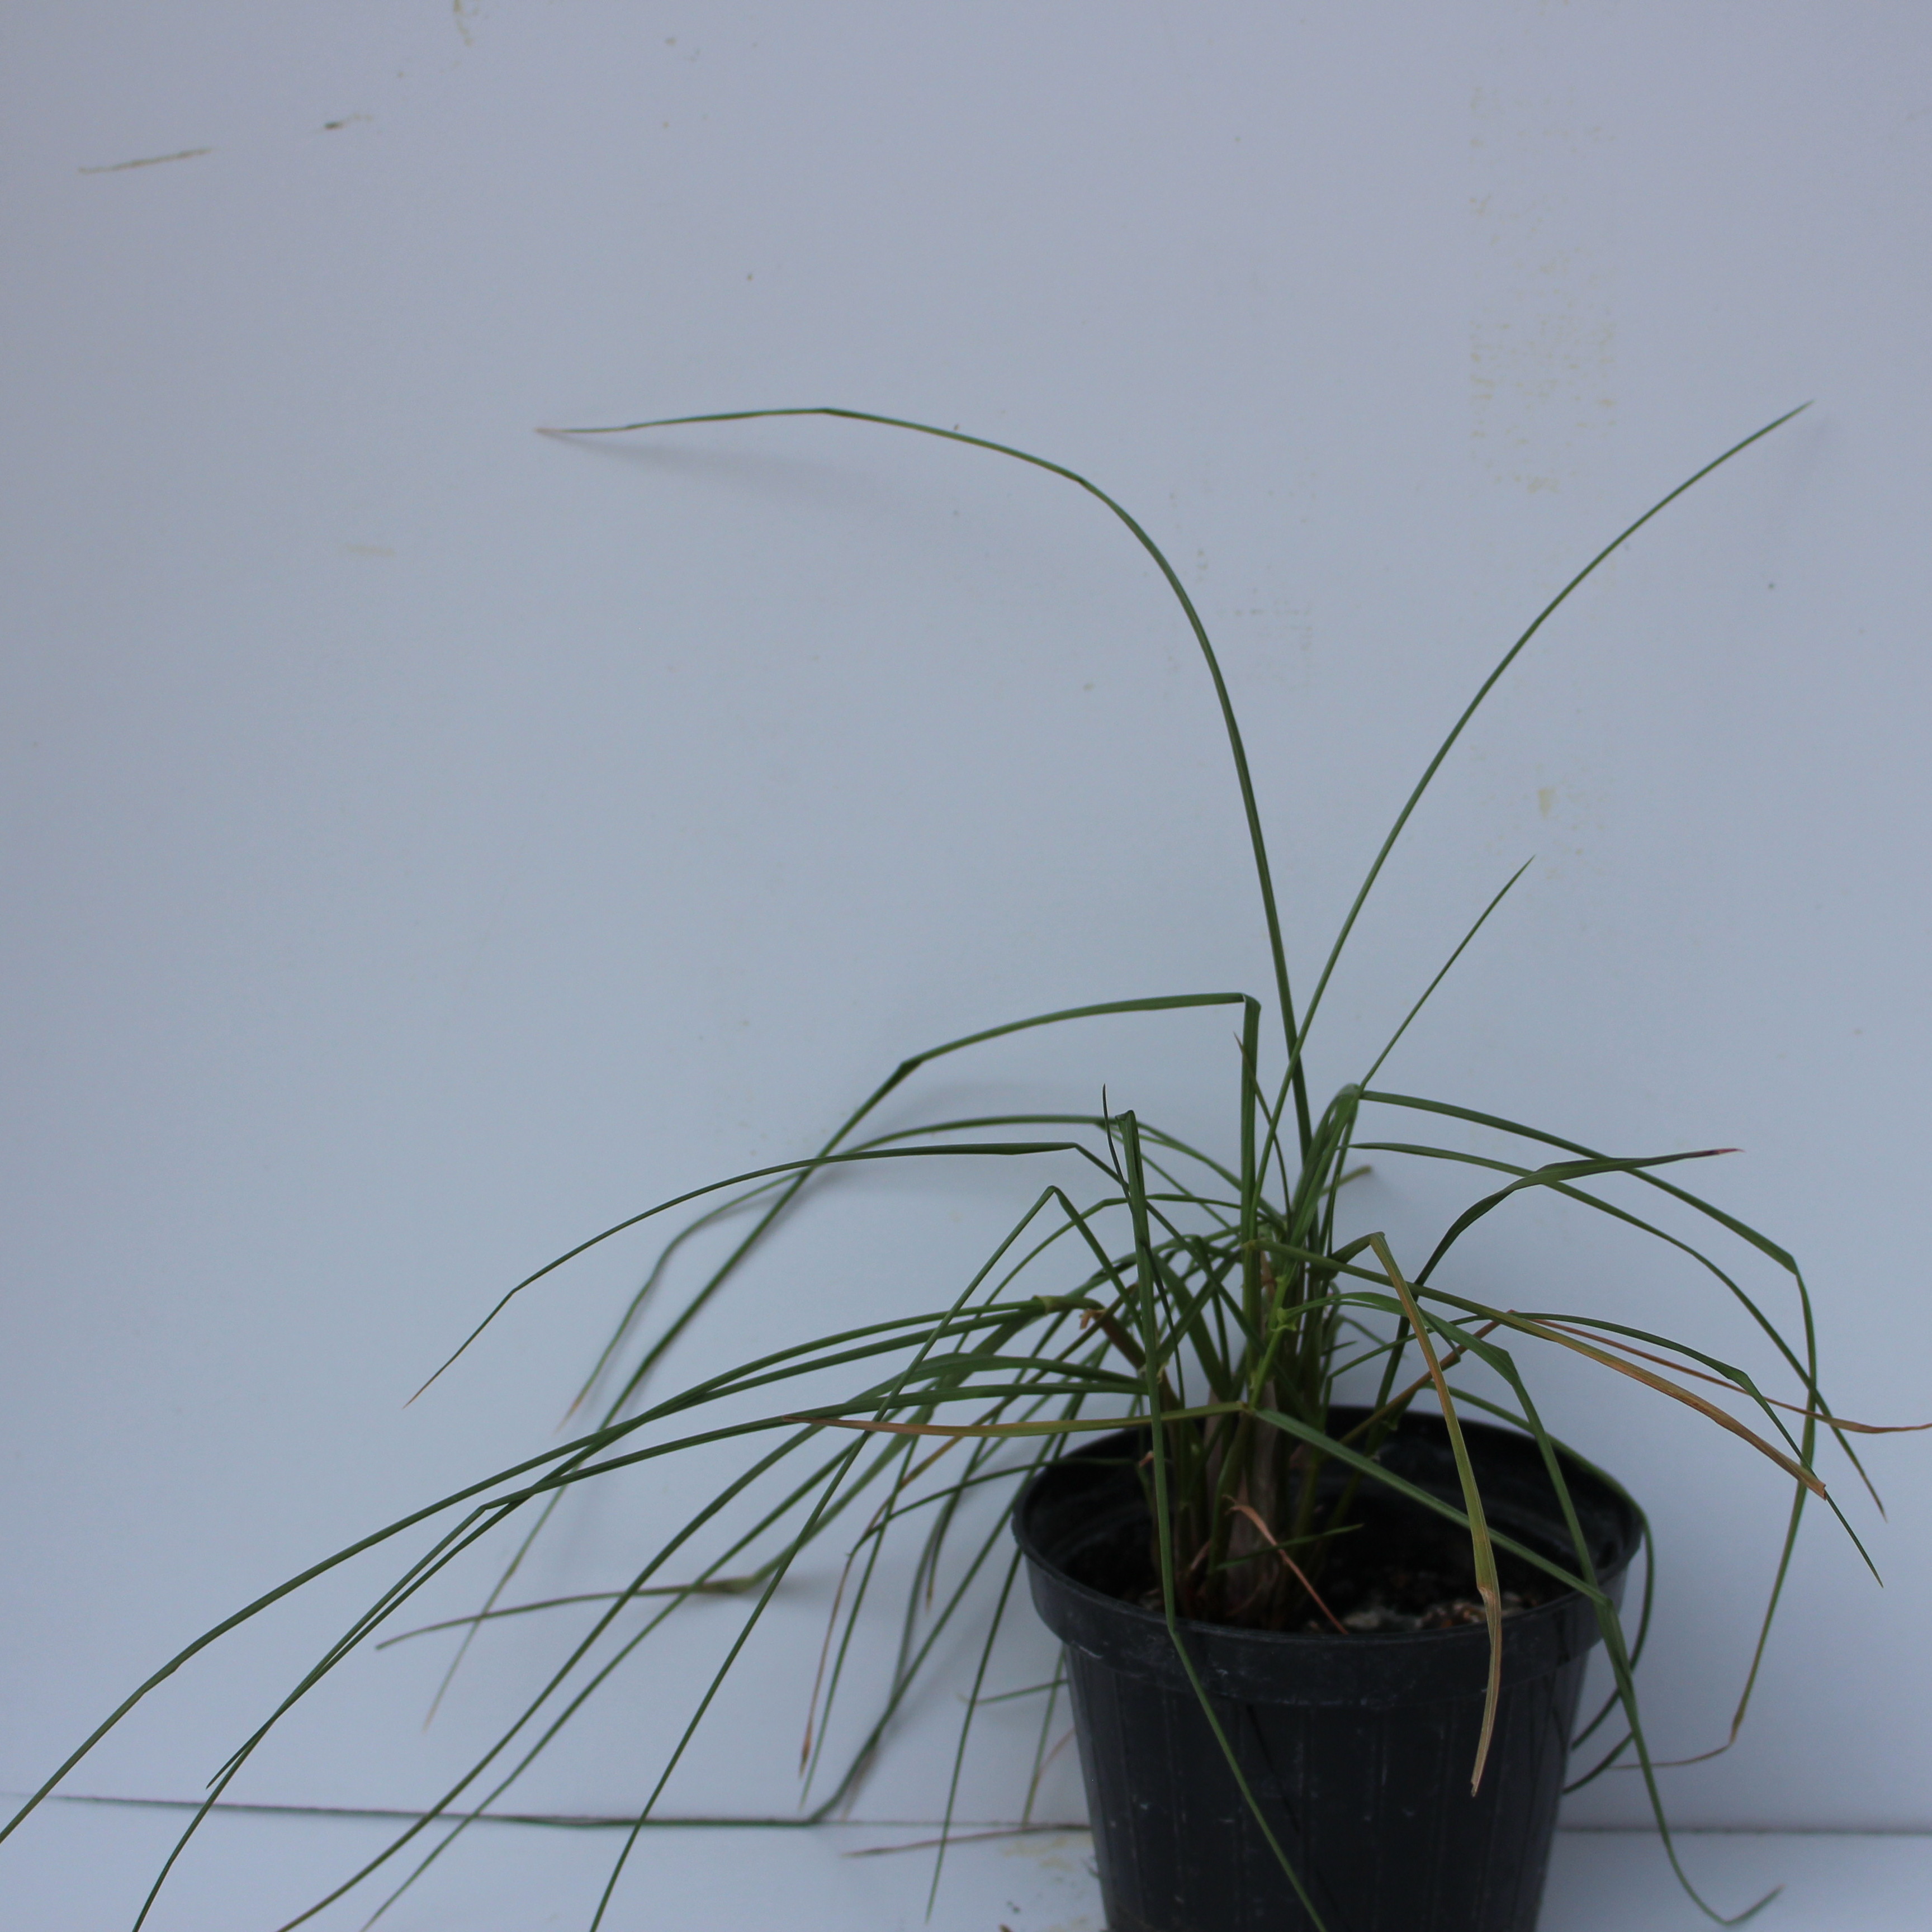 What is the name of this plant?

Lolium multiflorum
